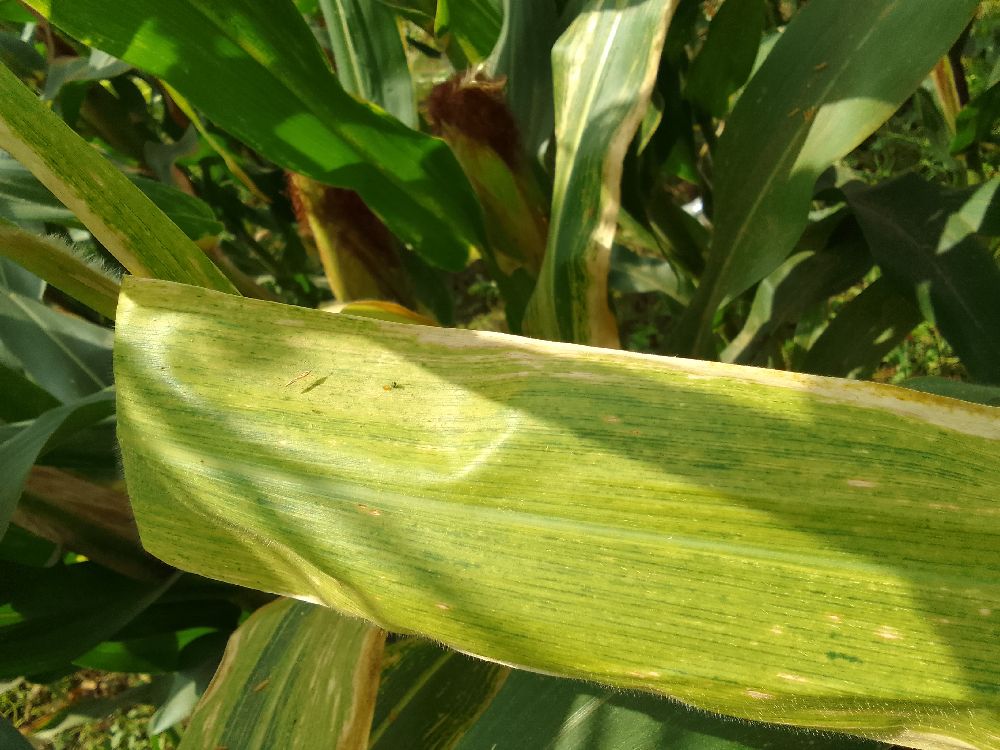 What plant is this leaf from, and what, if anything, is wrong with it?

maize, maize lethal necrosis
